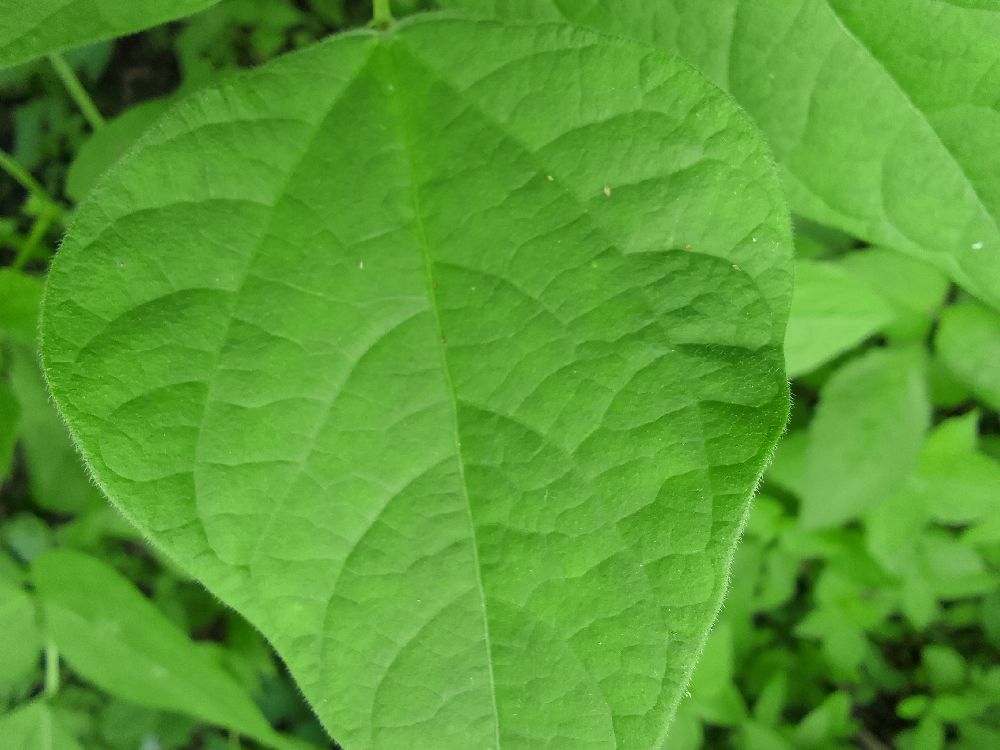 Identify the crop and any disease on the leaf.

common bean, healthy
